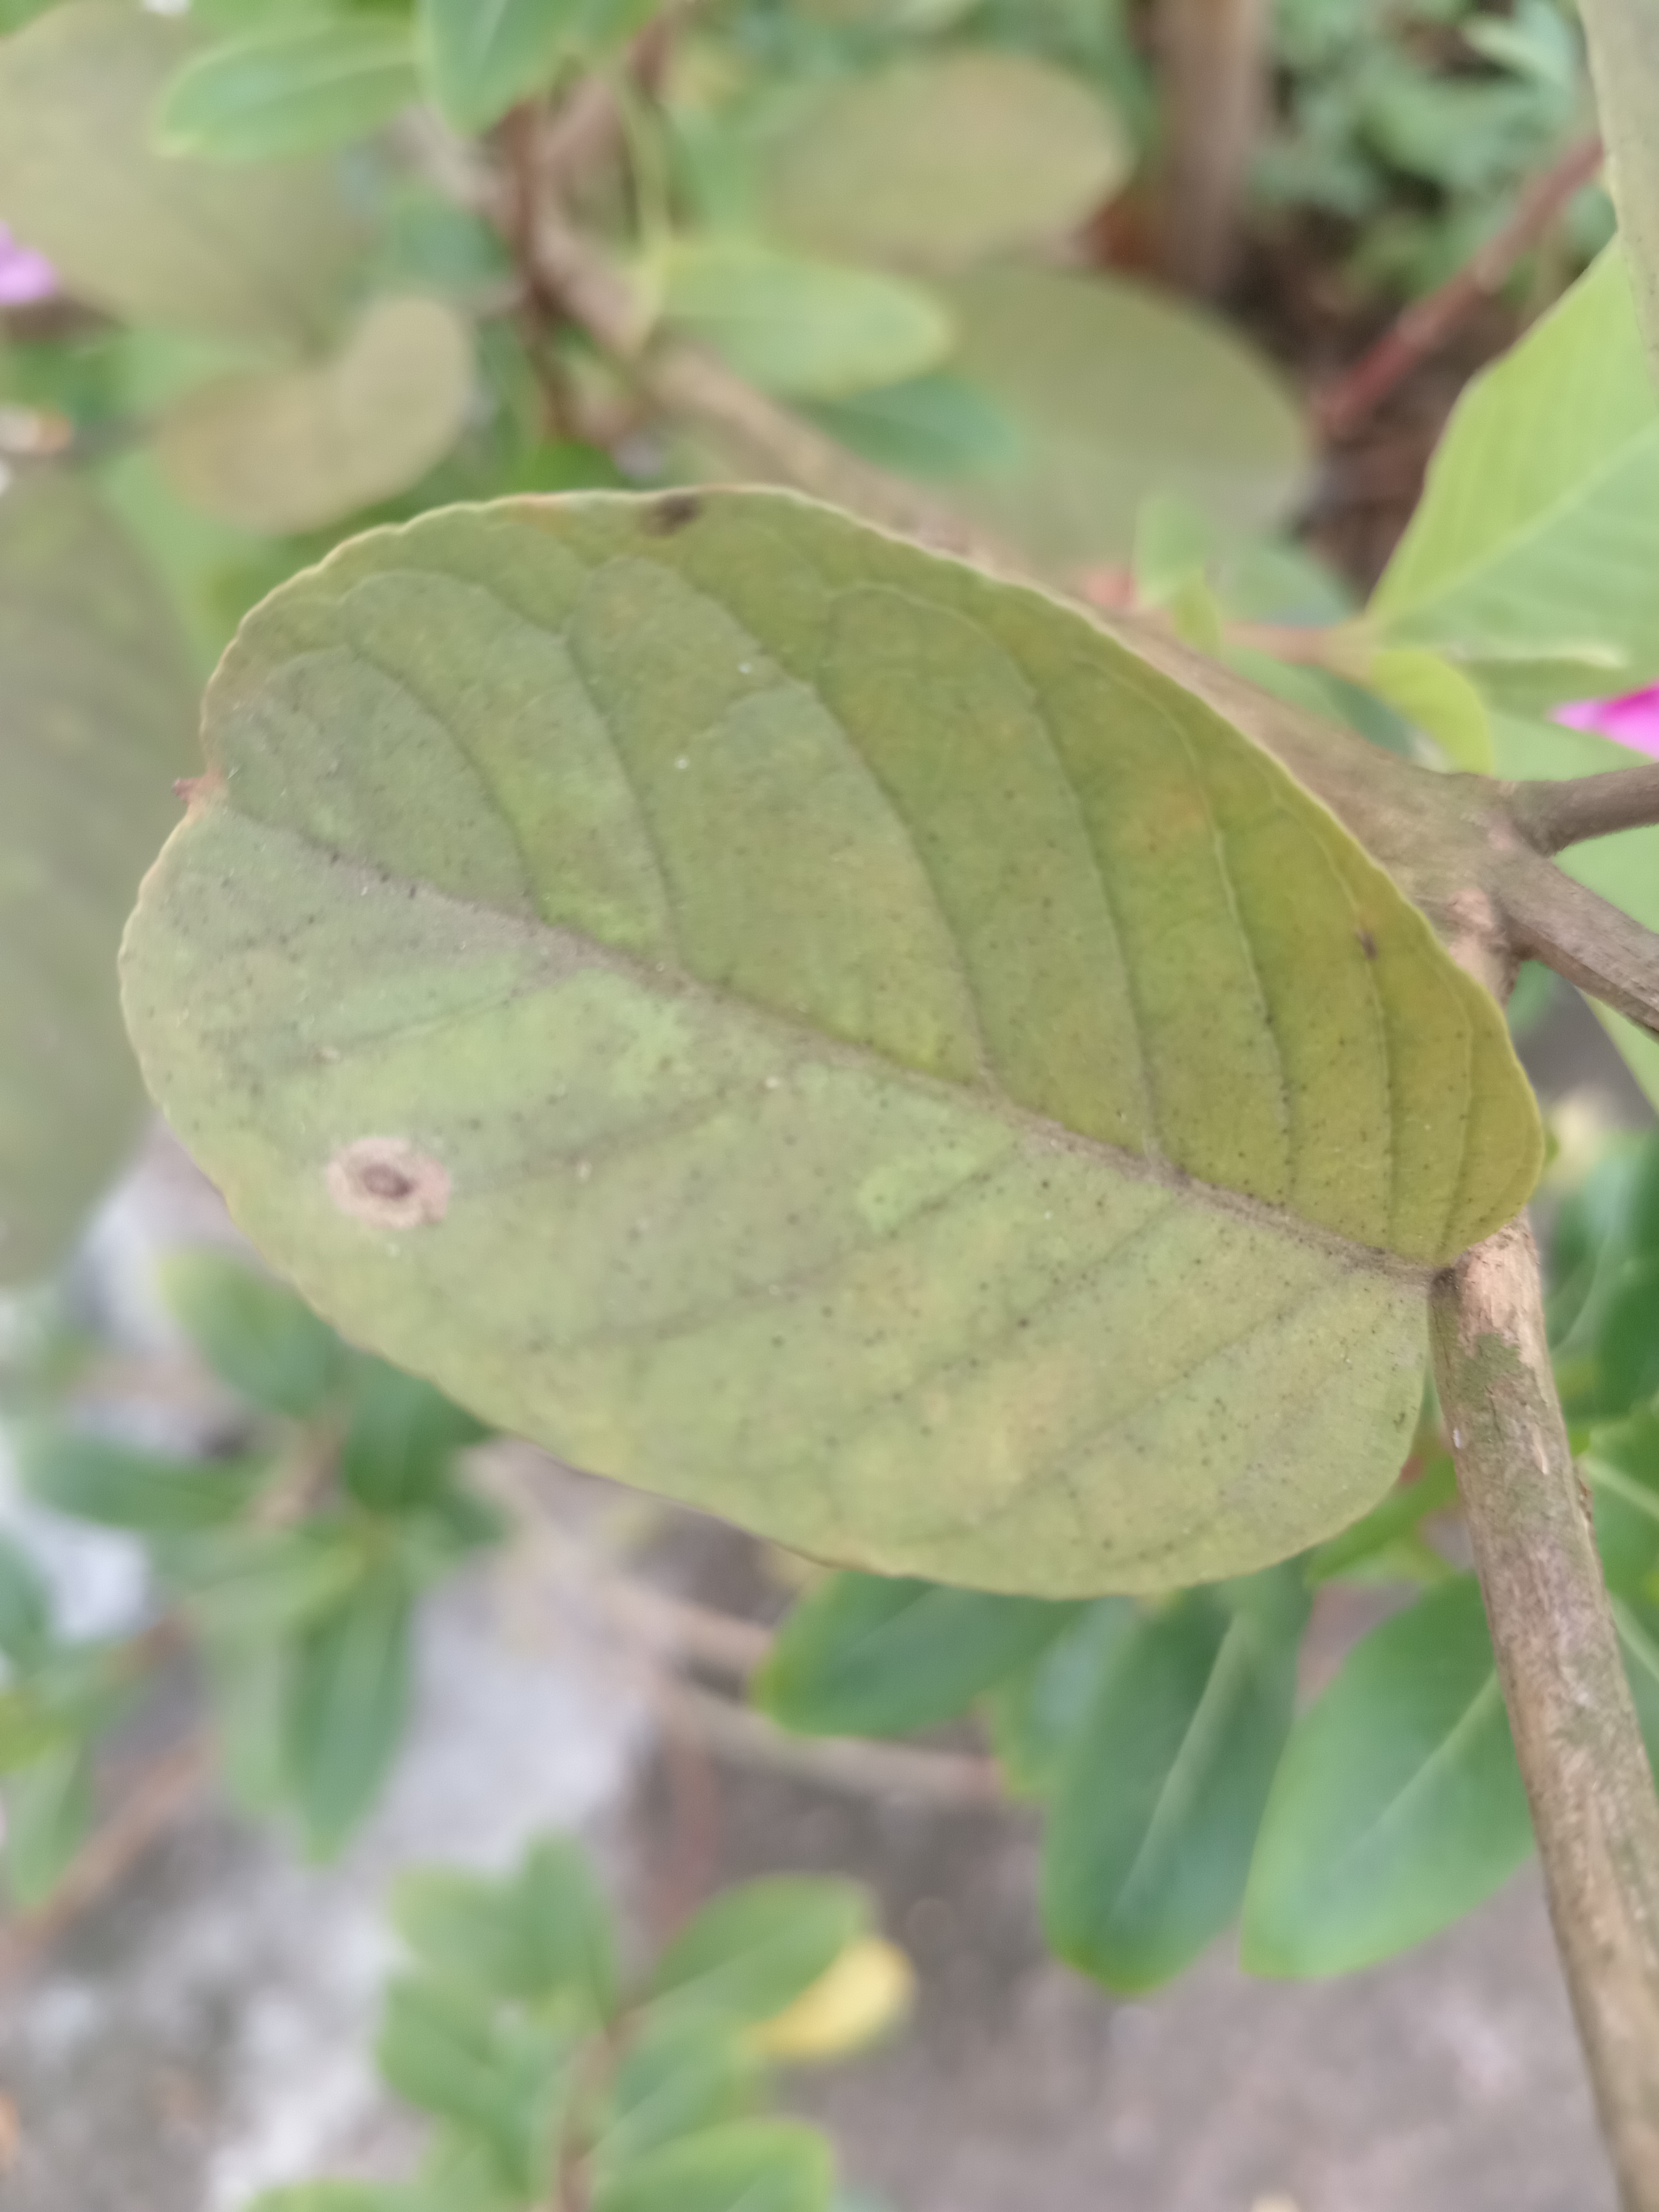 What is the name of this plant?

guava
